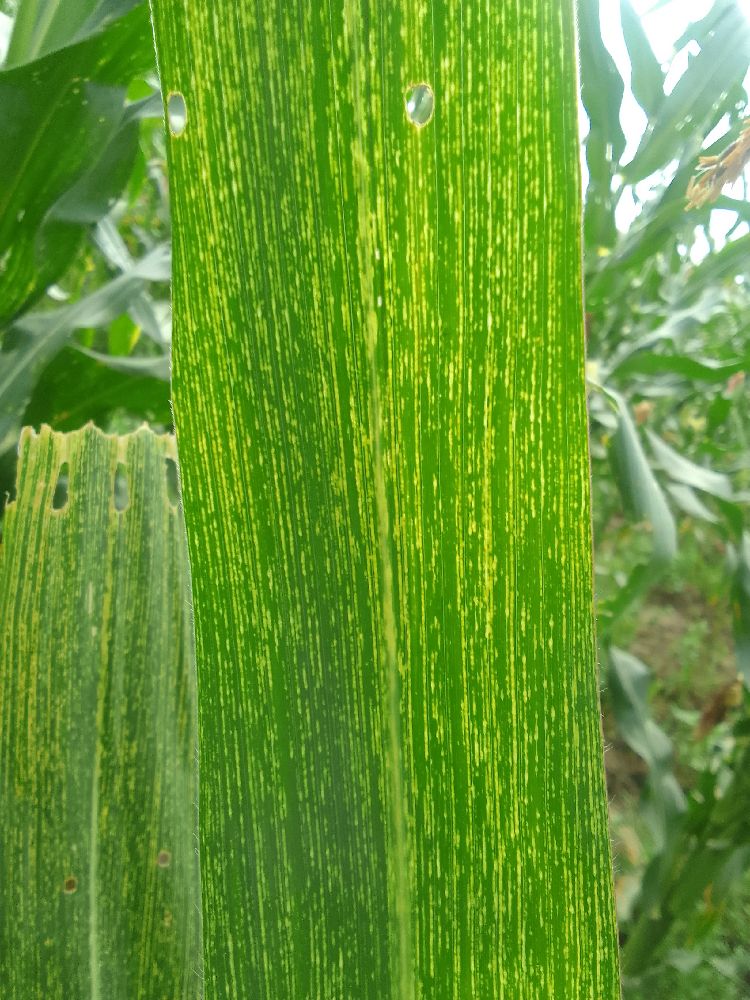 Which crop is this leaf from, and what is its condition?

maize, maize streak virus
